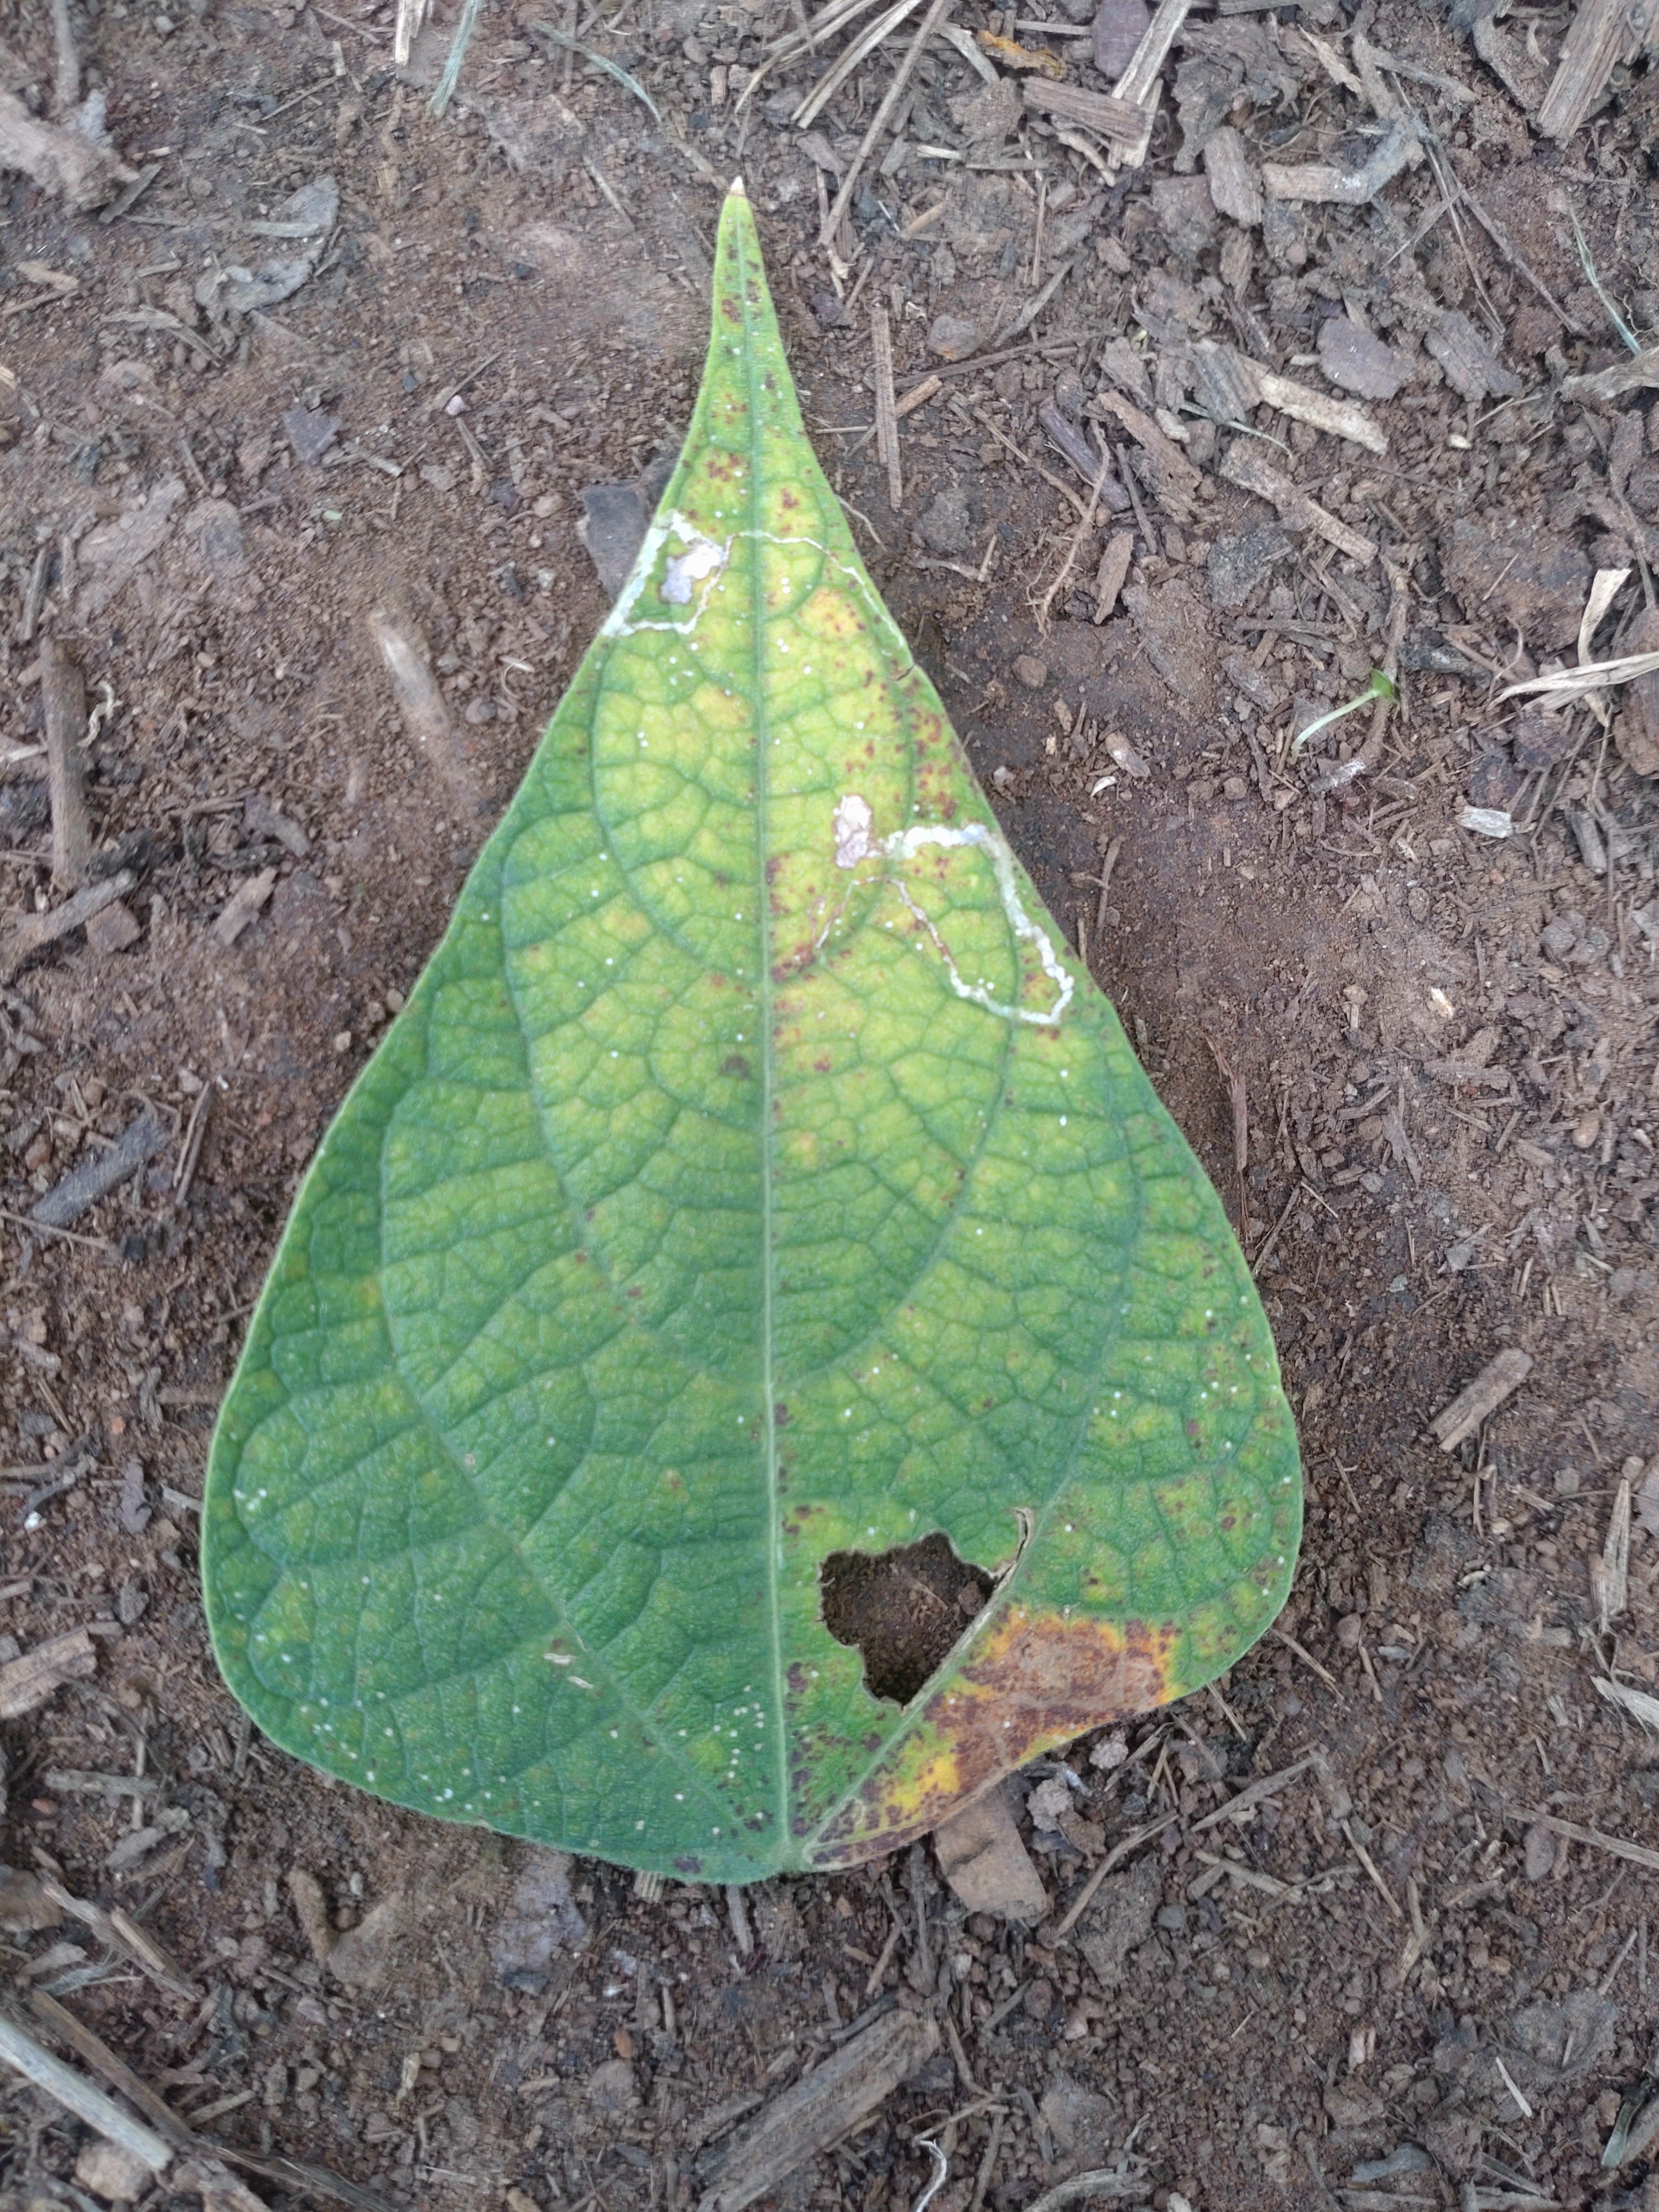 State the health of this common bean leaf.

rust
